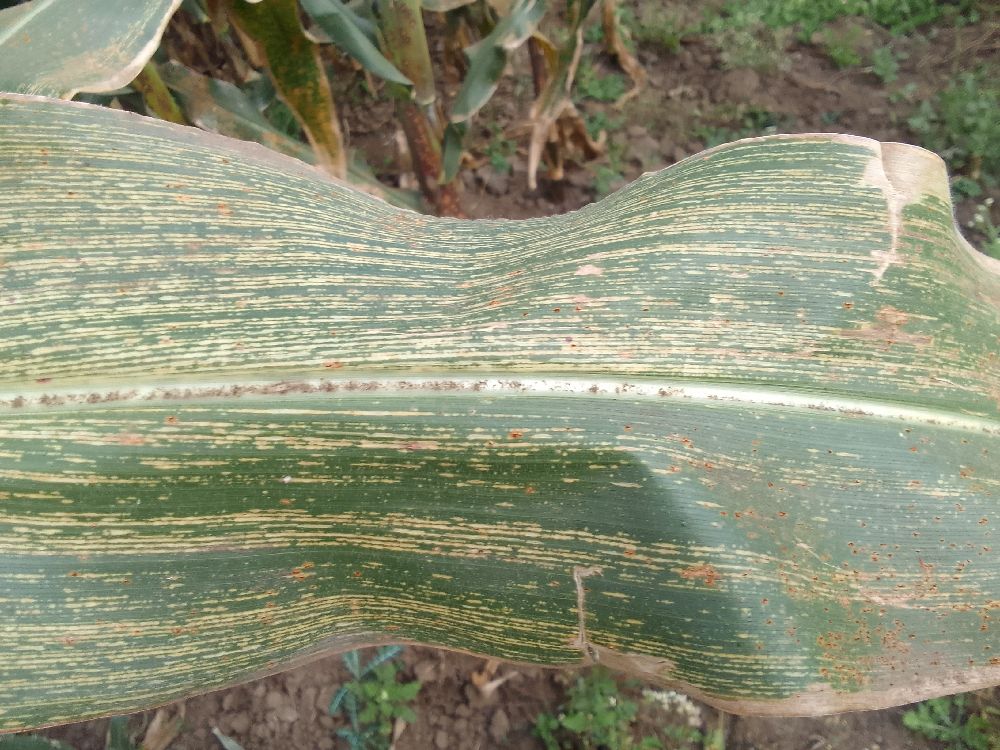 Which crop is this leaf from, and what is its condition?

maize, maize streak virus
